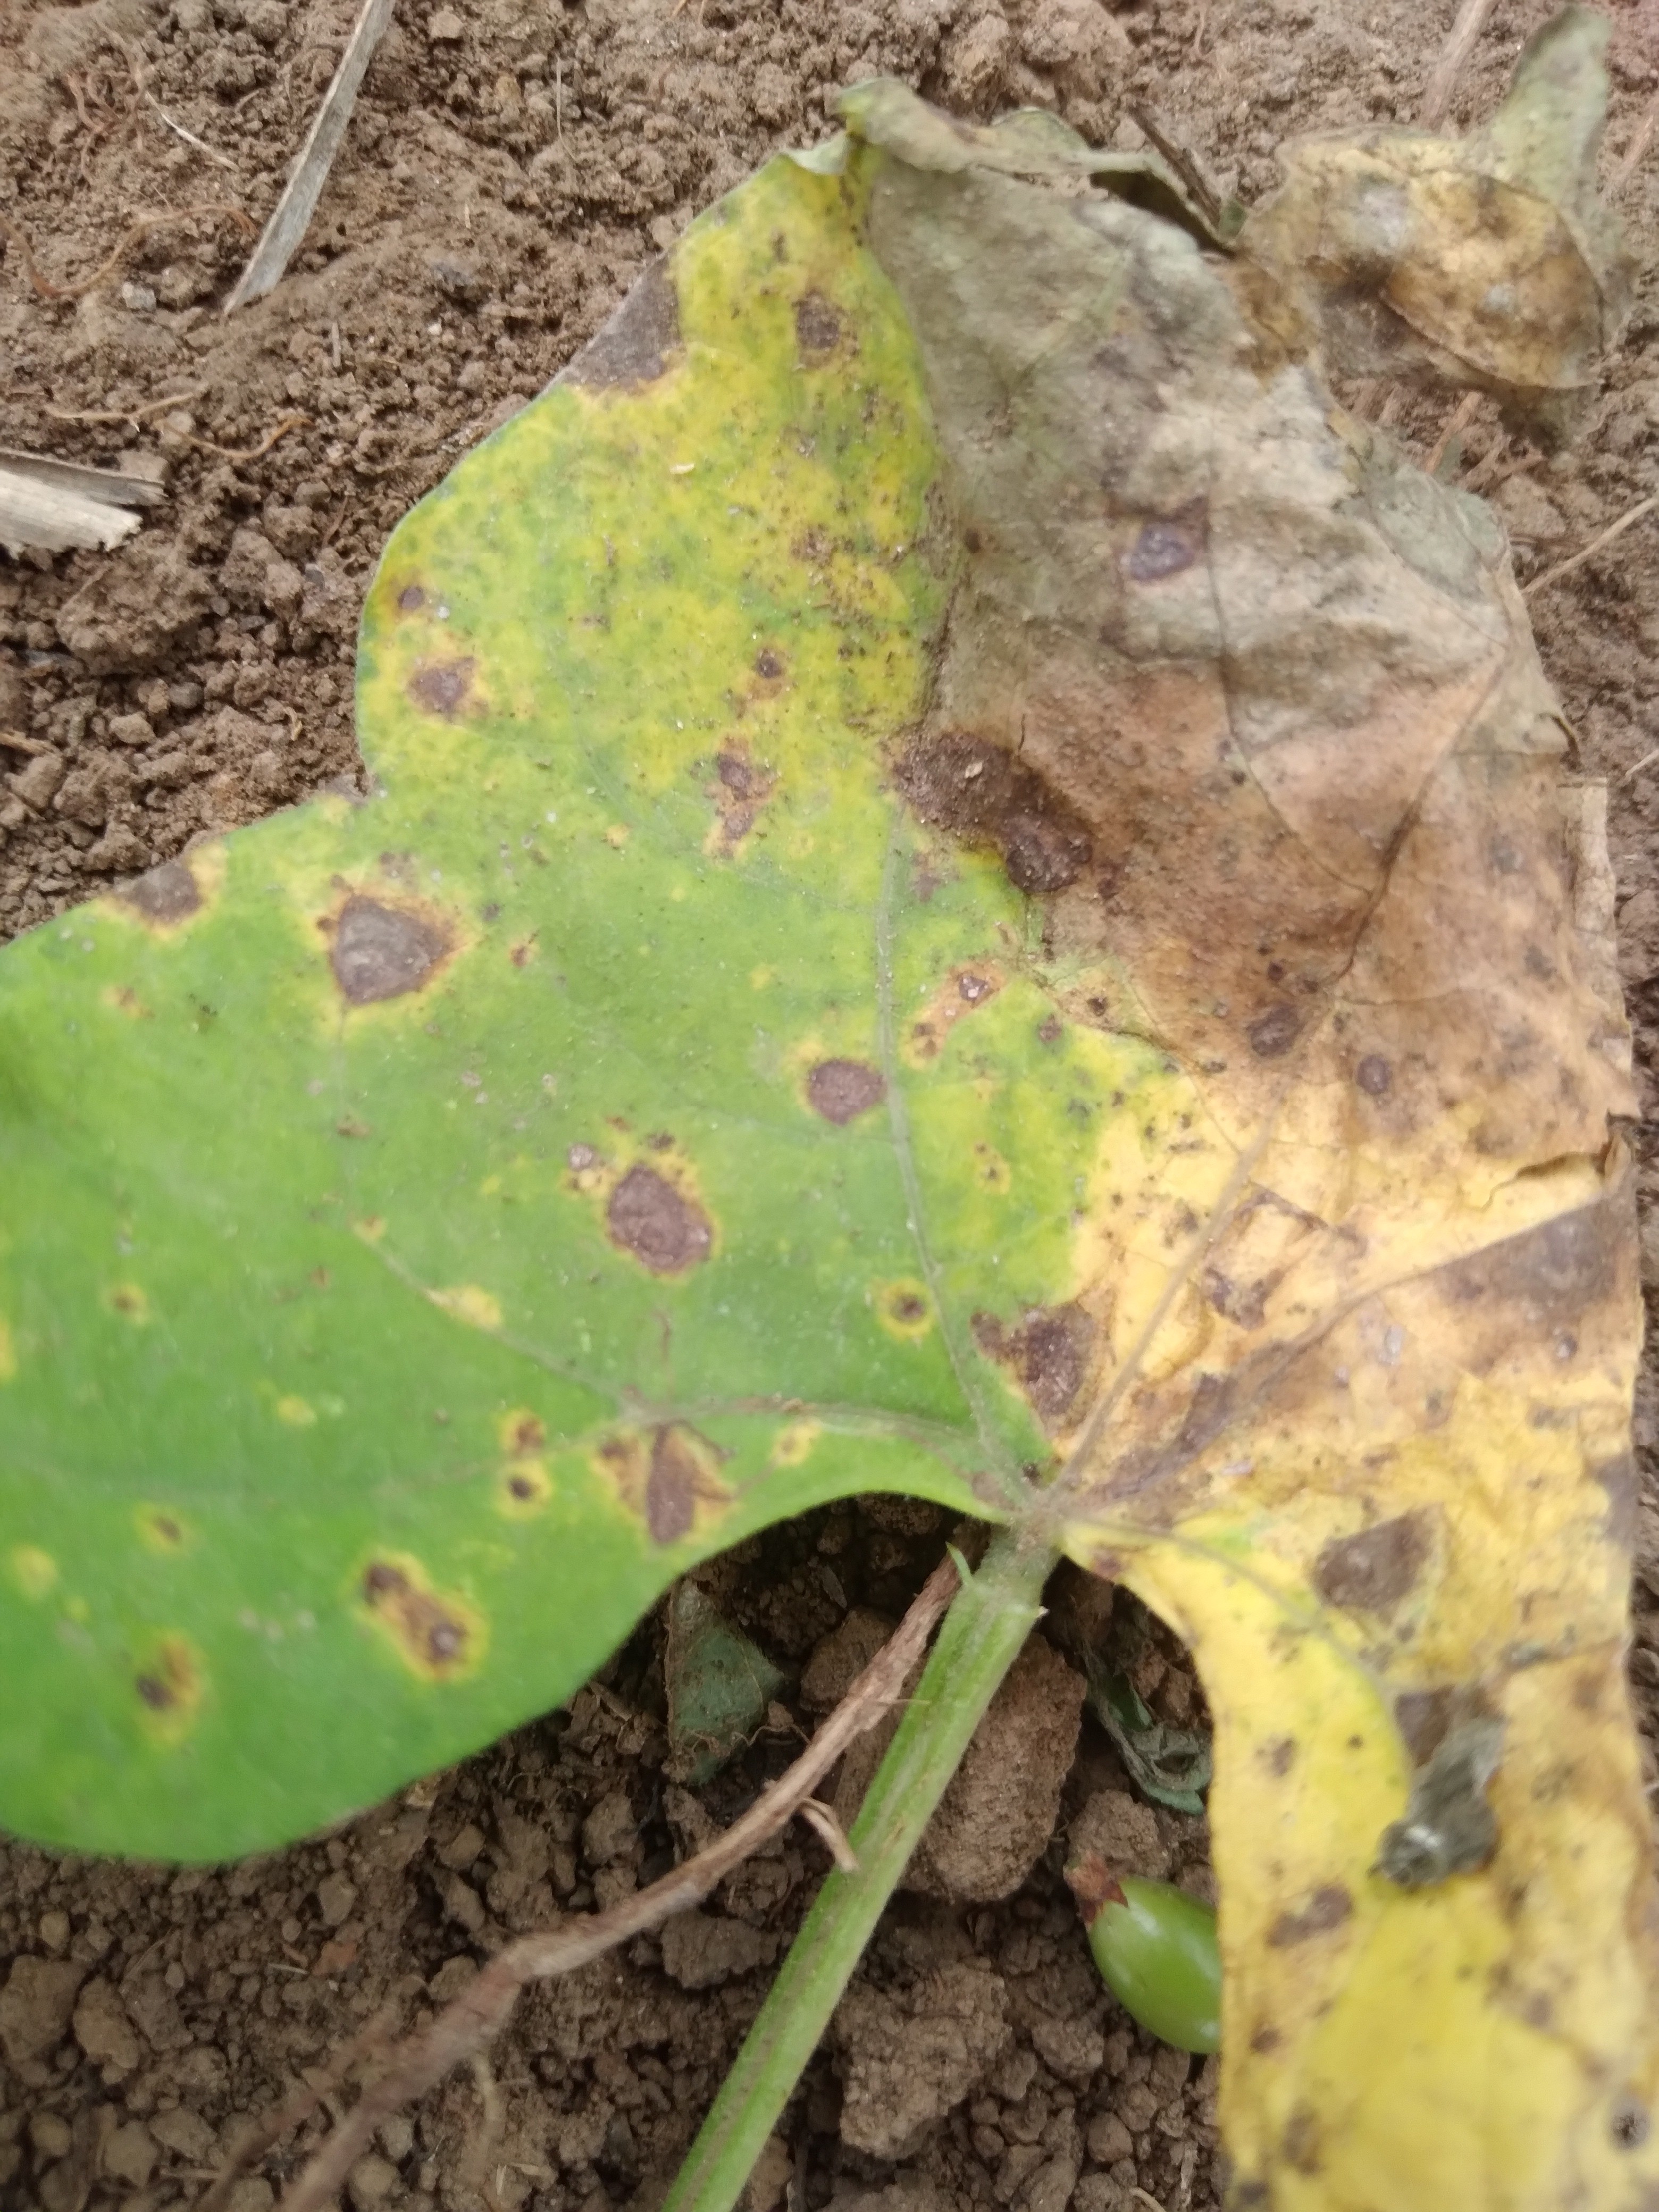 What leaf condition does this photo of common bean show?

rust
